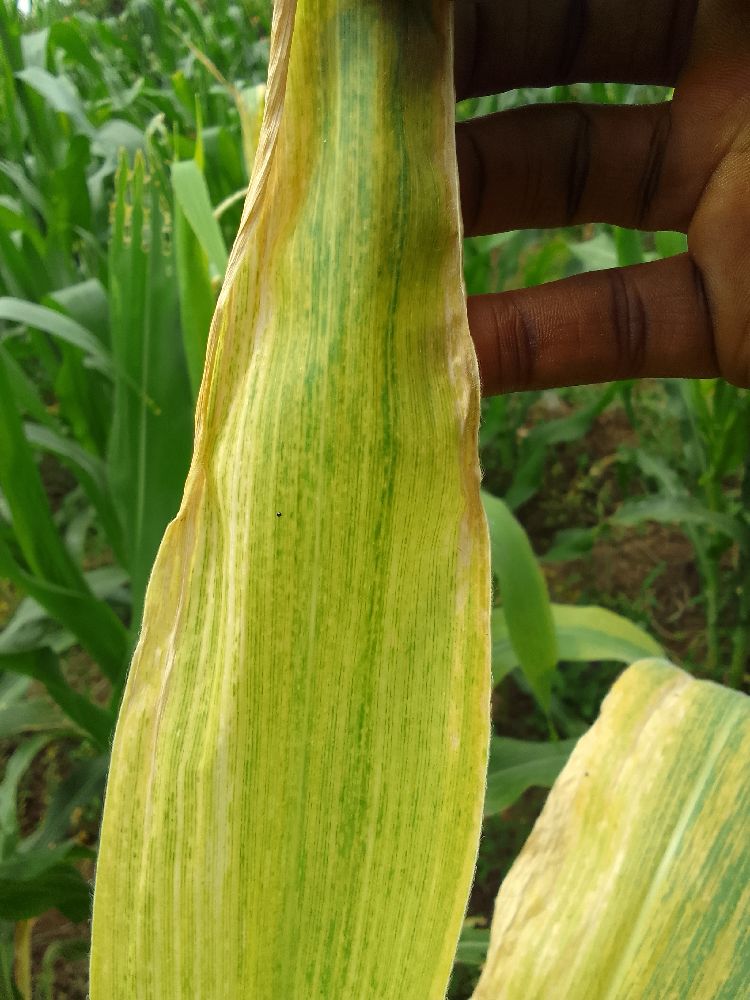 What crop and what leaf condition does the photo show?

maize, maize lethal necrosis
